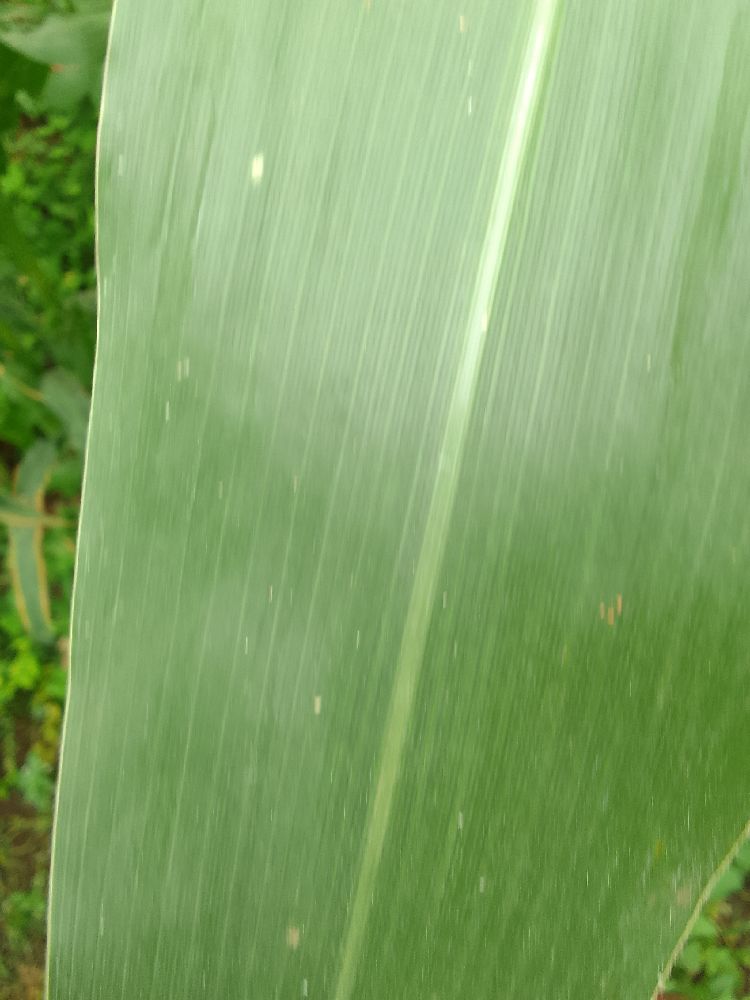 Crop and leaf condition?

maize, healthy
